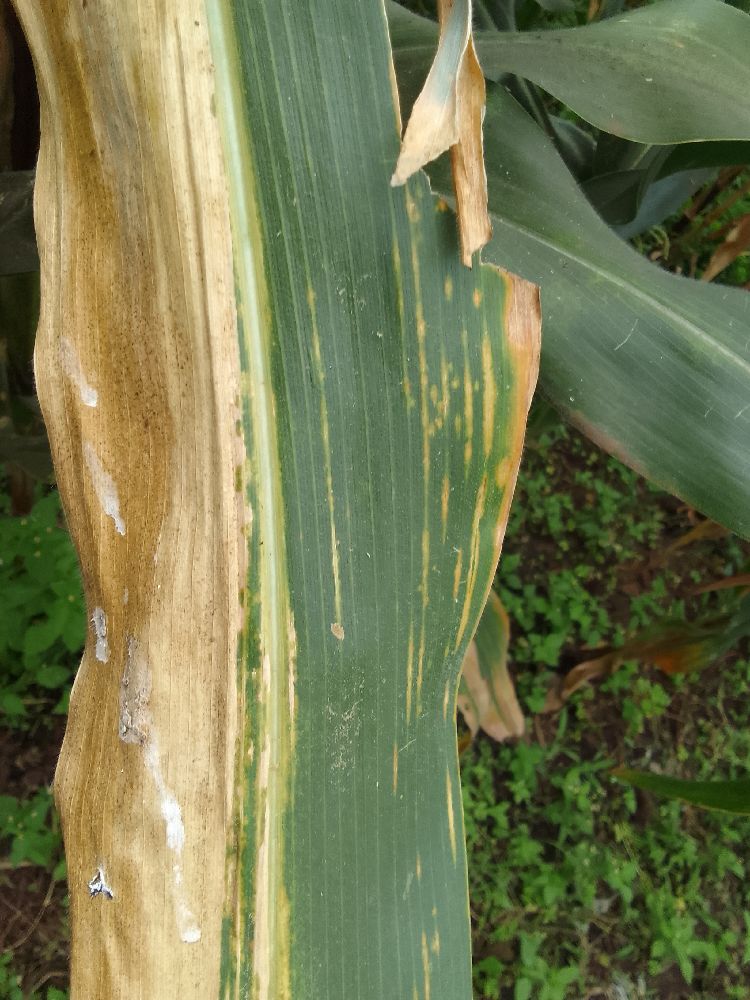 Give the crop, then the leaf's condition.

maize, maize lethal necrosis
